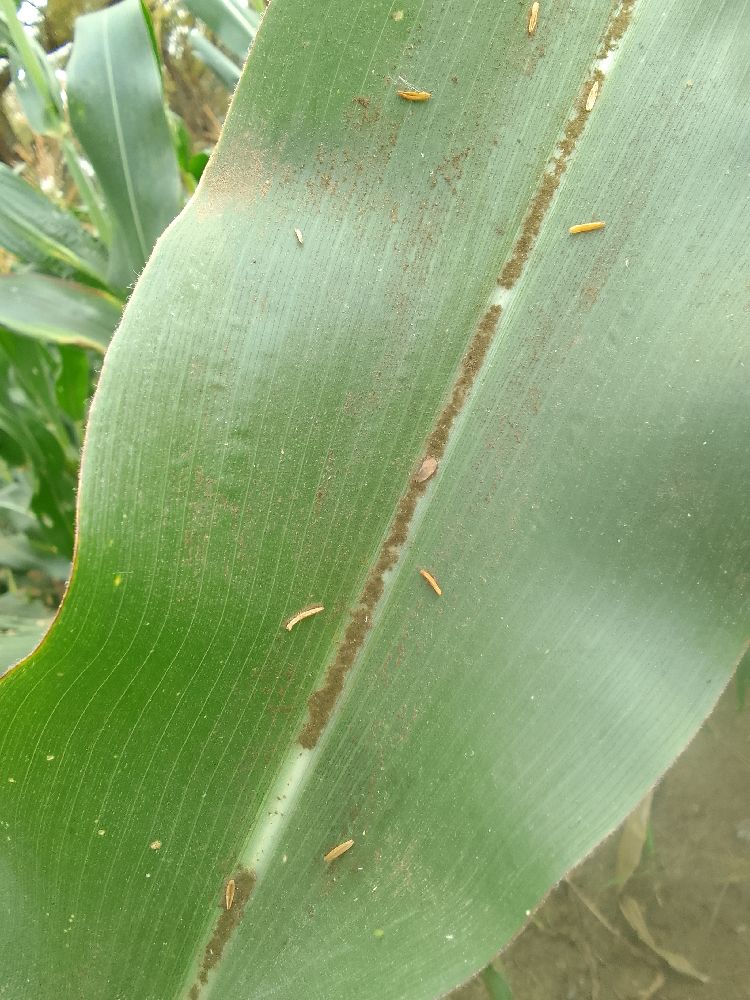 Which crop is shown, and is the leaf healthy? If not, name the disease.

maize, healthy
